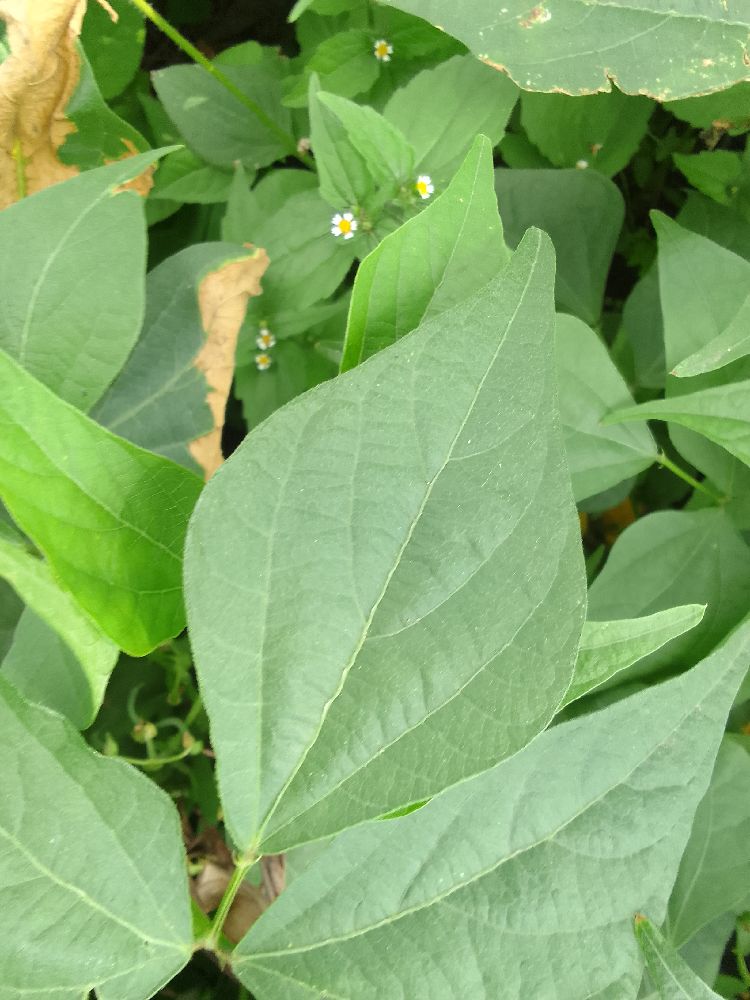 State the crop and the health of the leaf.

common bean, healthy
